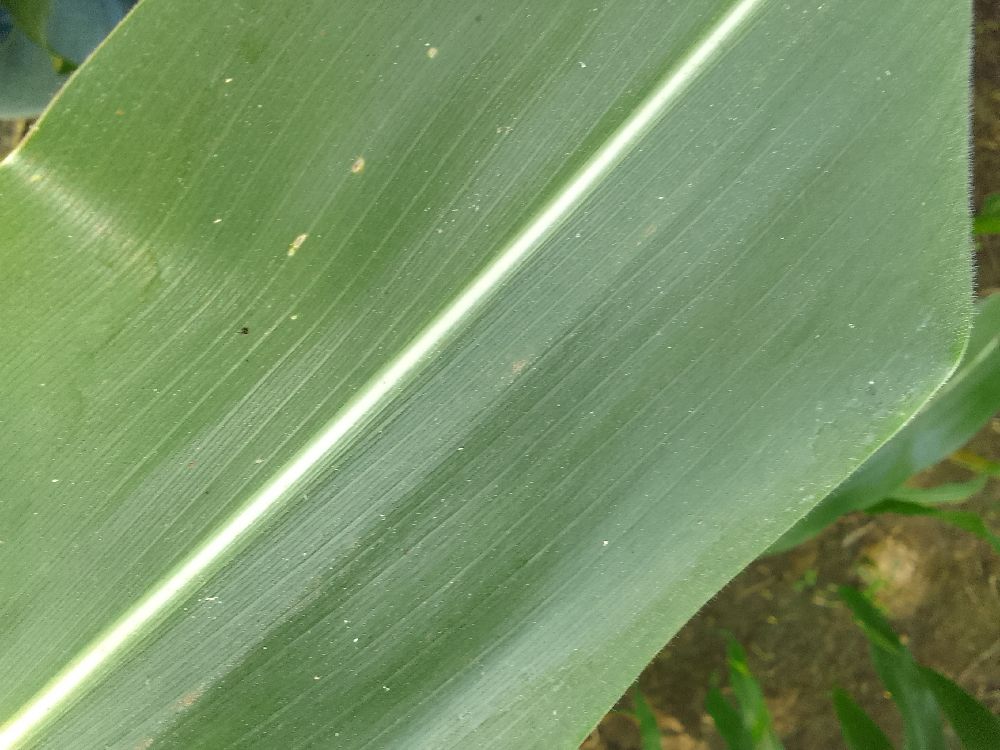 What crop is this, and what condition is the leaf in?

maize, healthy
